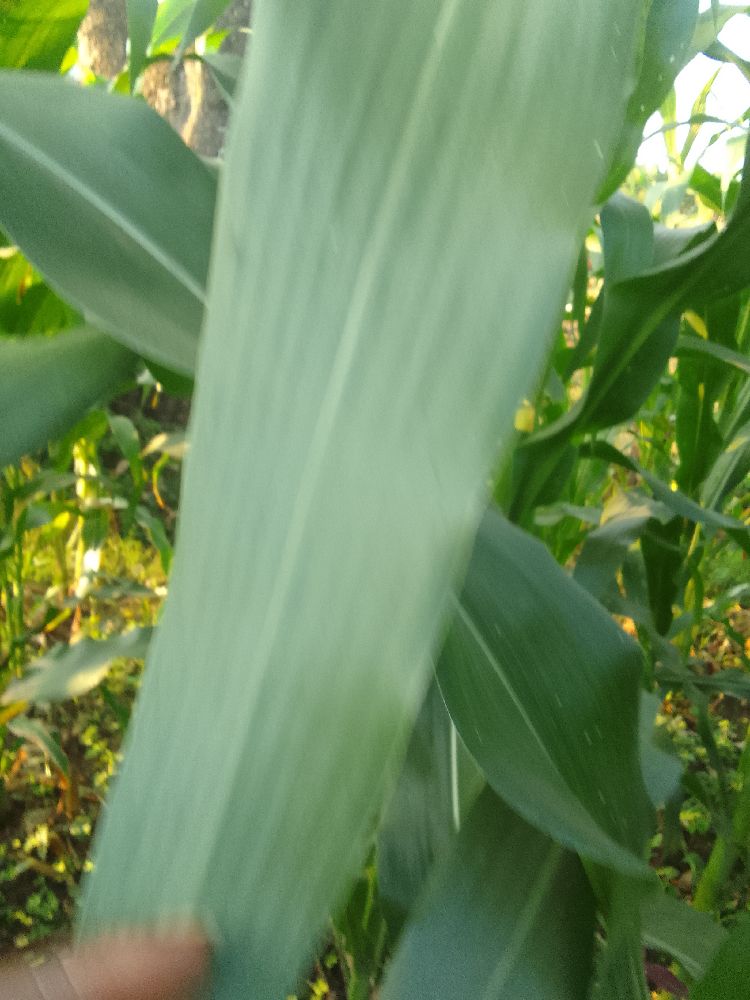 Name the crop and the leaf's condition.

maize, healthy
